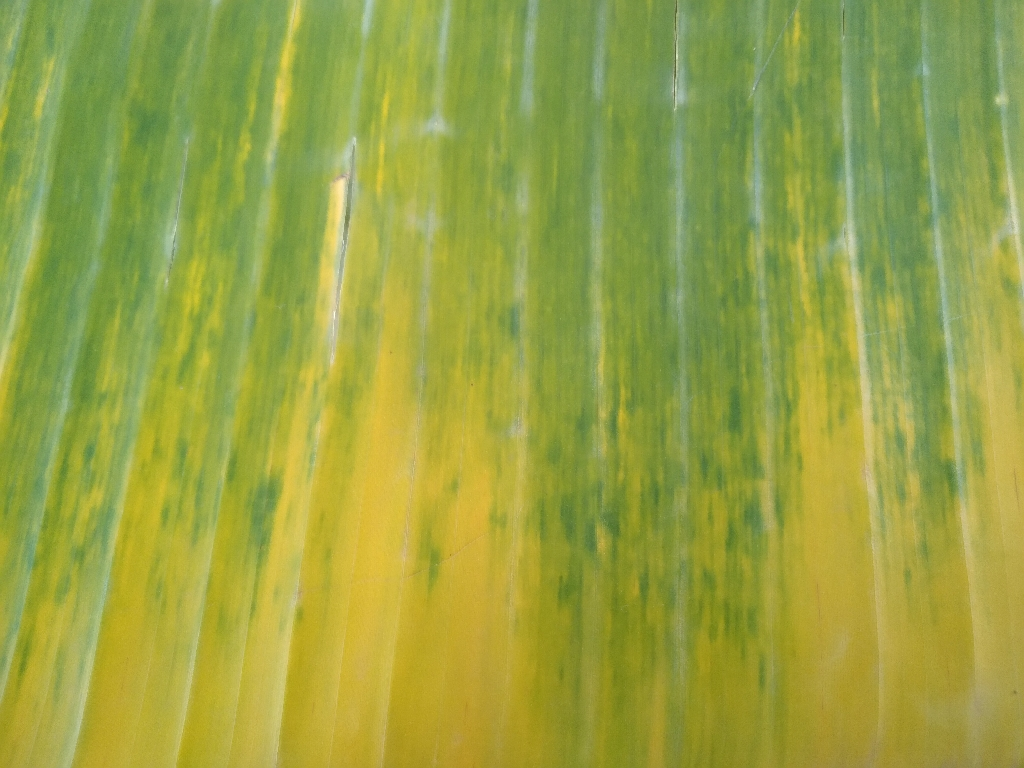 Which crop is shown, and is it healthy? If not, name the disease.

banana, fusarium wilt race 1
